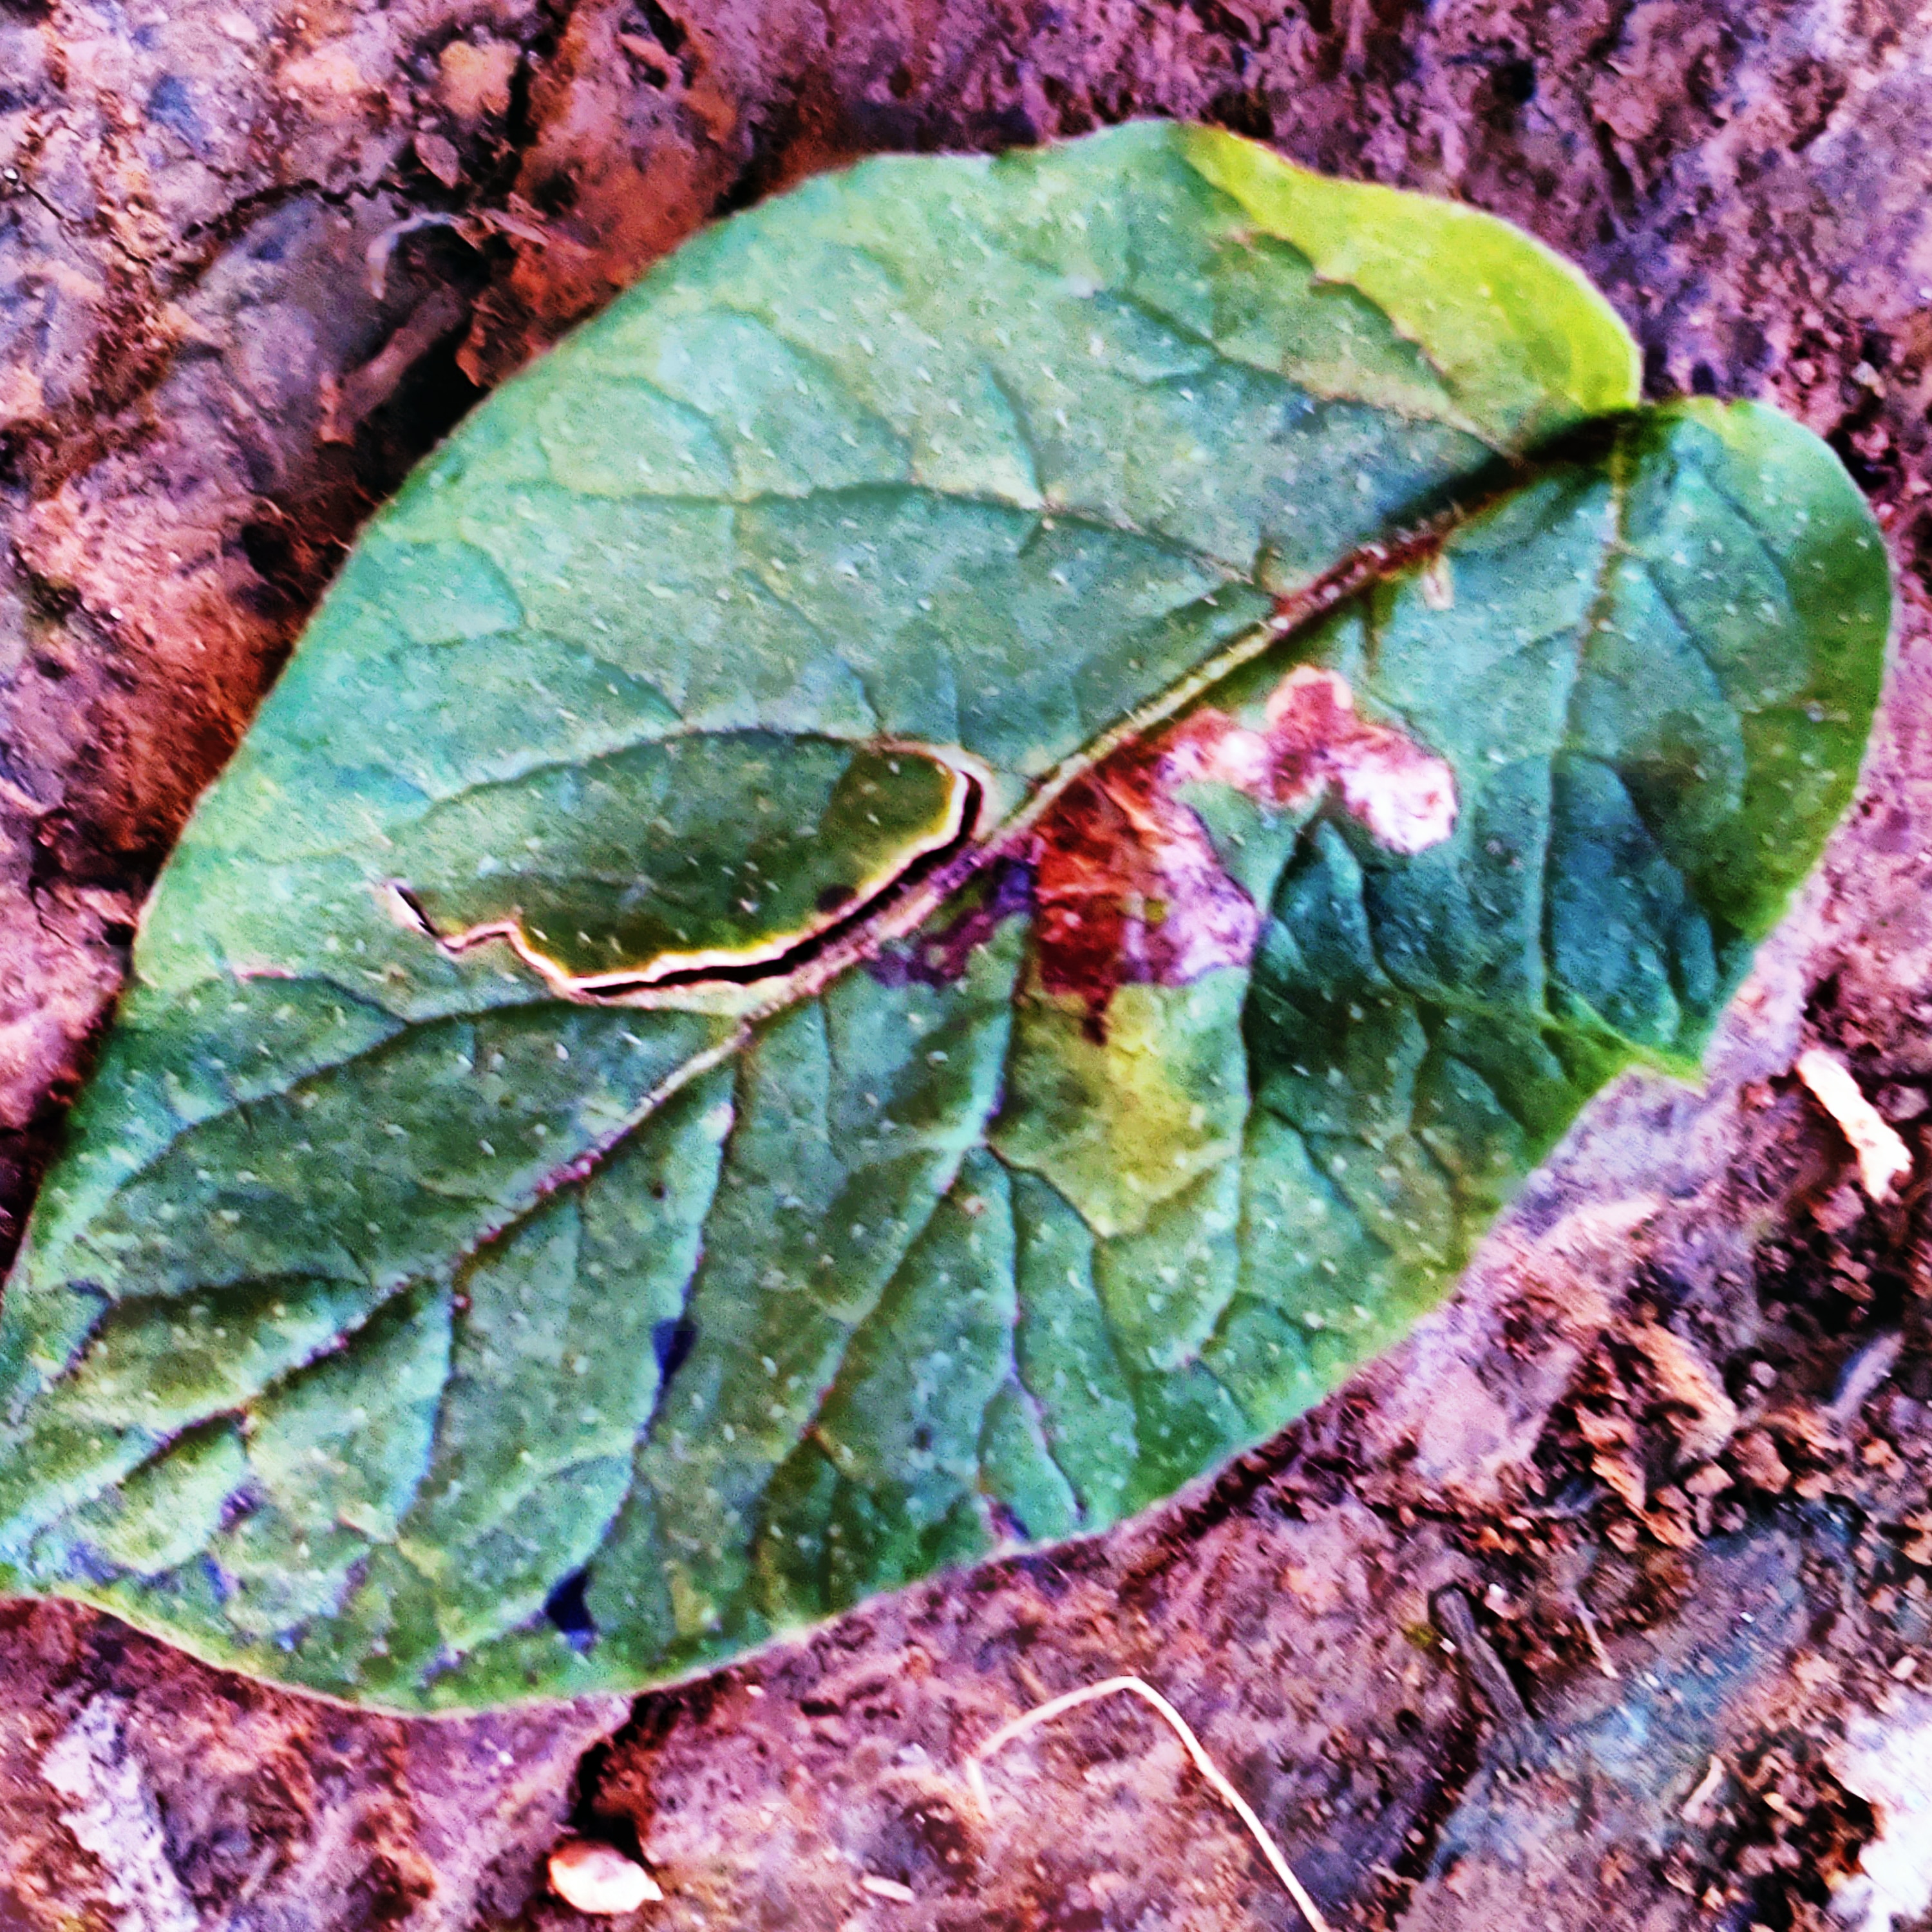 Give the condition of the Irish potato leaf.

late blight
